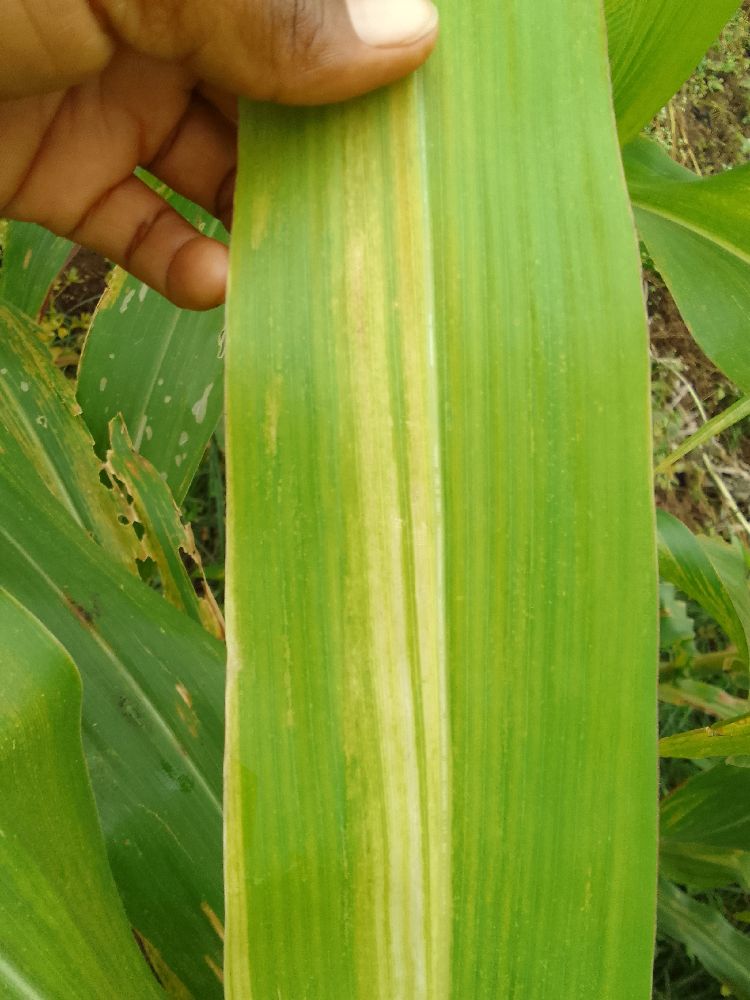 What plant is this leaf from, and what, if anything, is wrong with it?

maize, maize lethal necrosis
